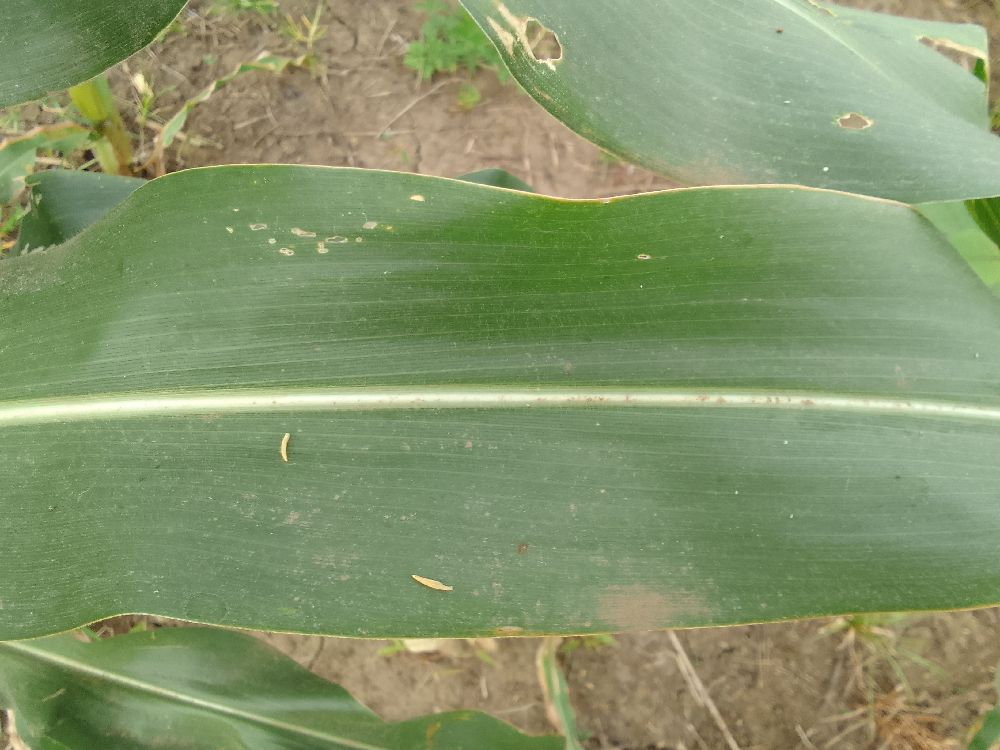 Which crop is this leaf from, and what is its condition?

maize, healthy
